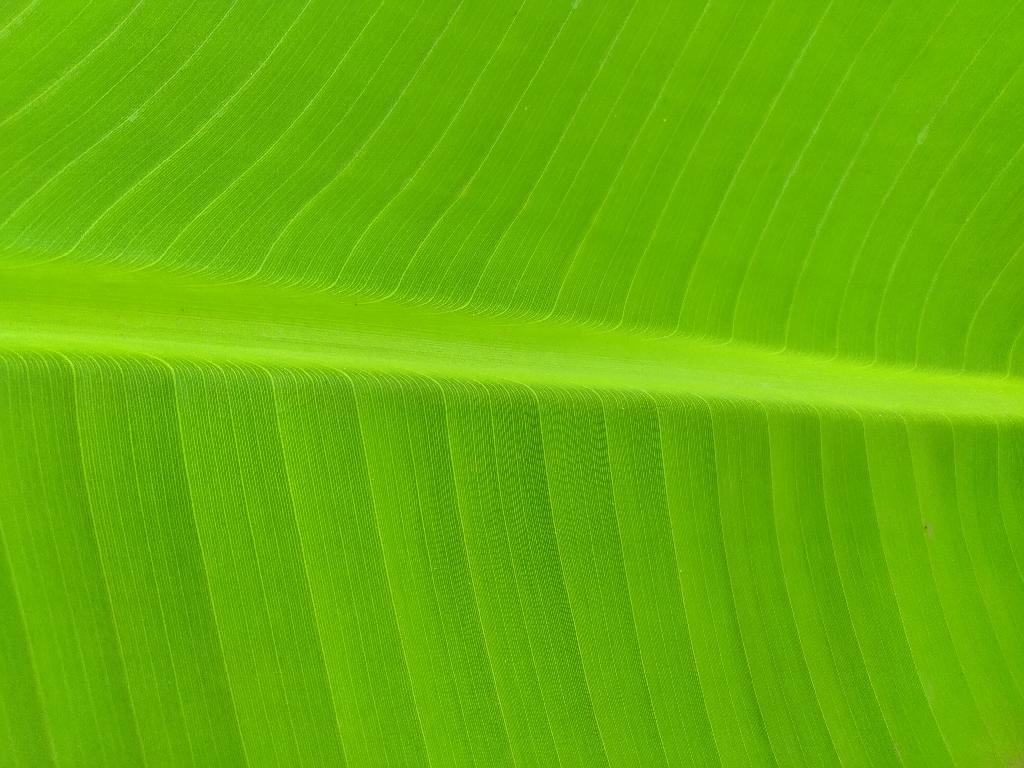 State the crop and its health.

banana, healthy
